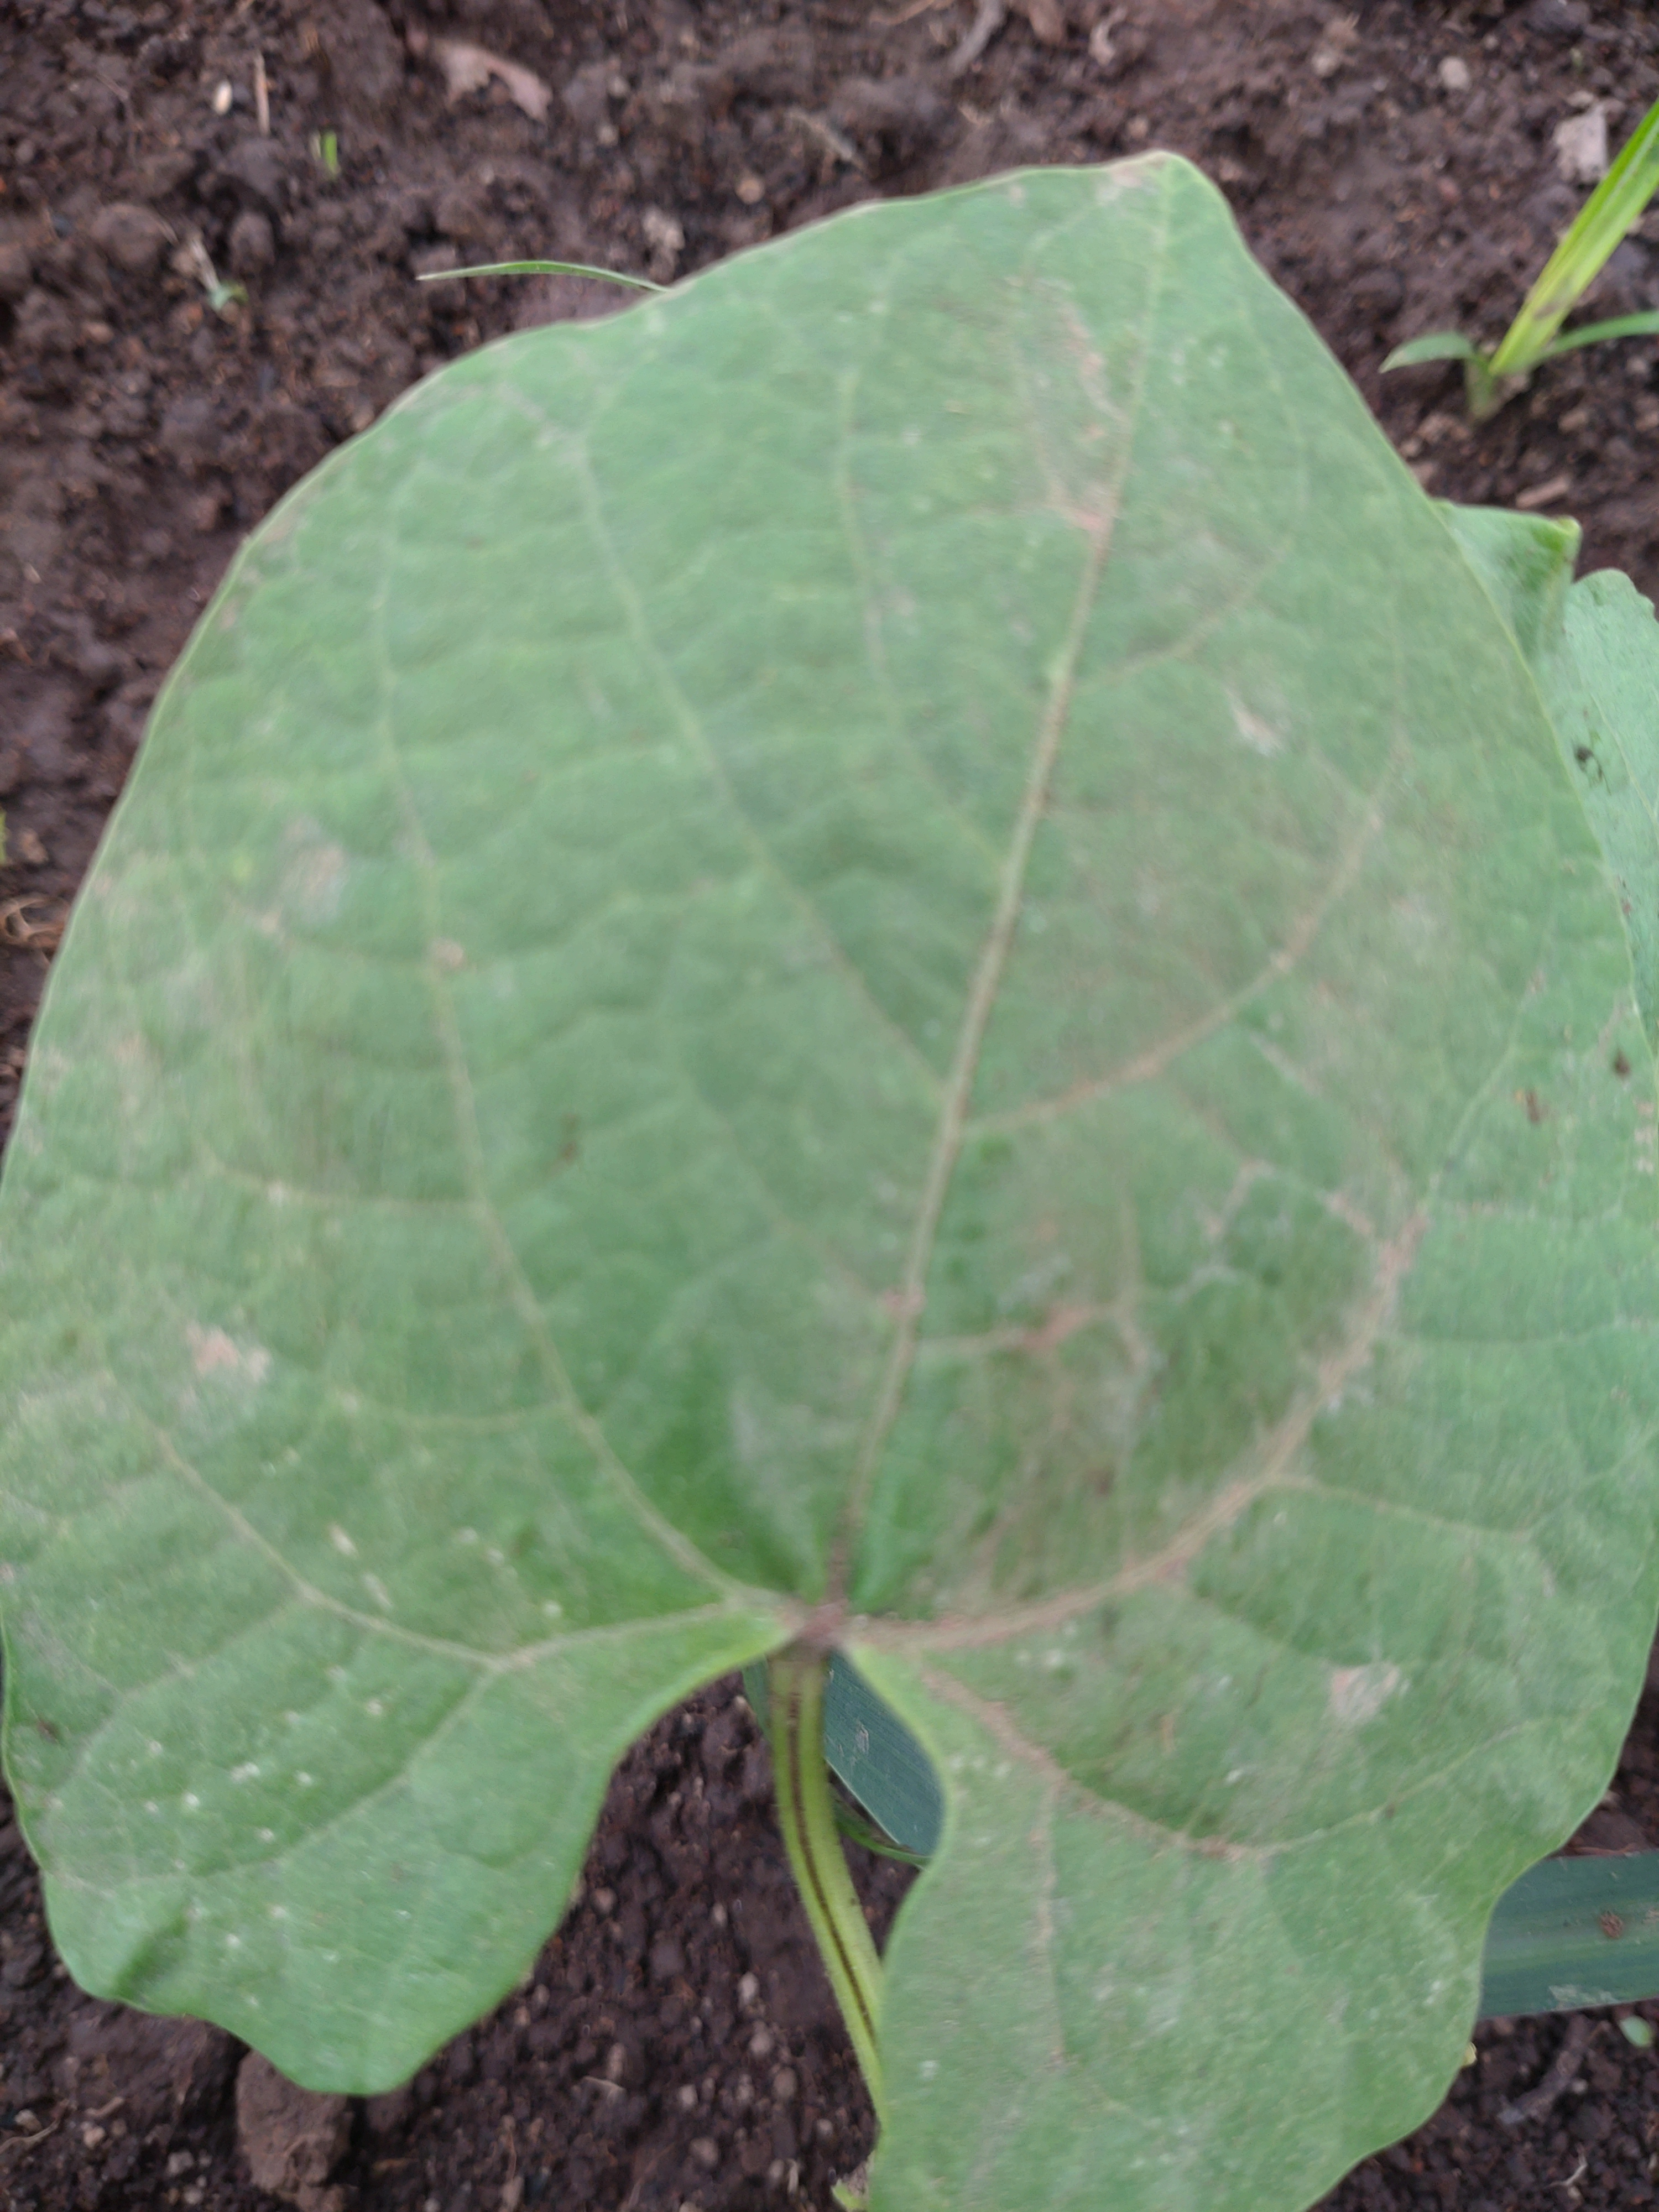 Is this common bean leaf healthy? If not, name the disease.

healthy
